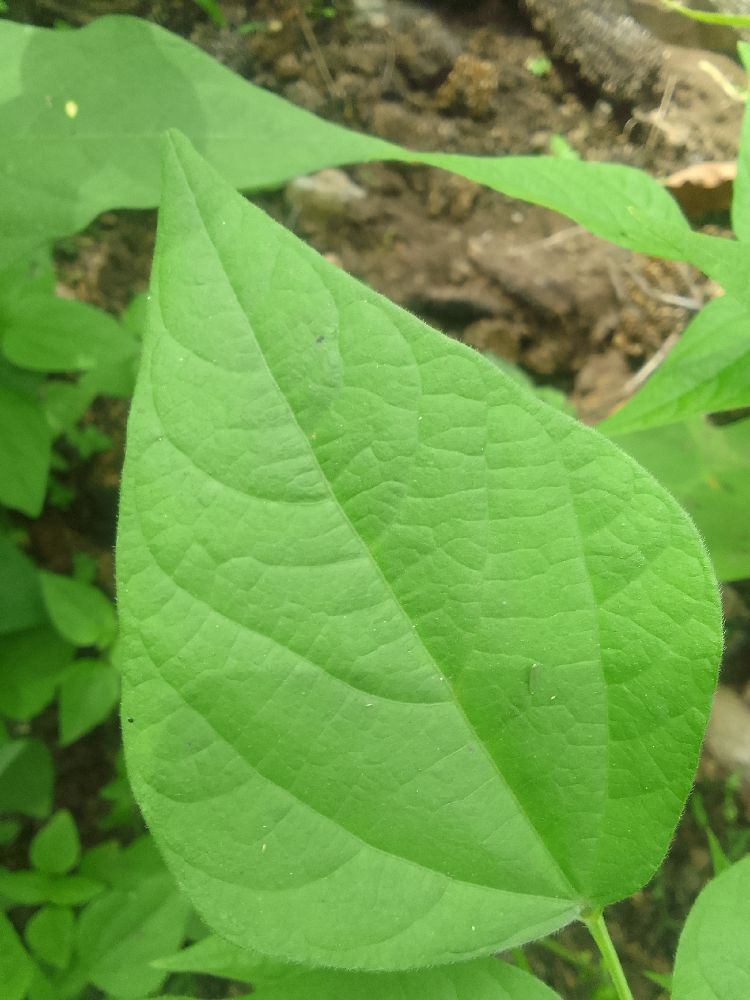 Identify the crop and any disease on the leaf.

common bean, healthy
